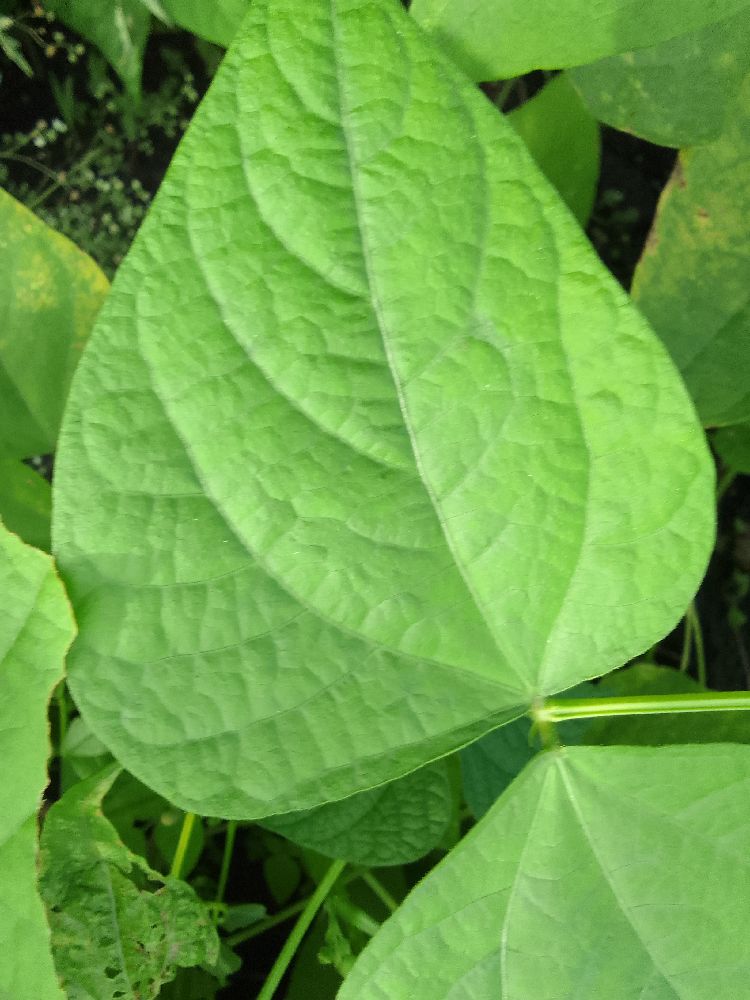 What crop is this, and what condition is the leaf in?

common bean, healthy
